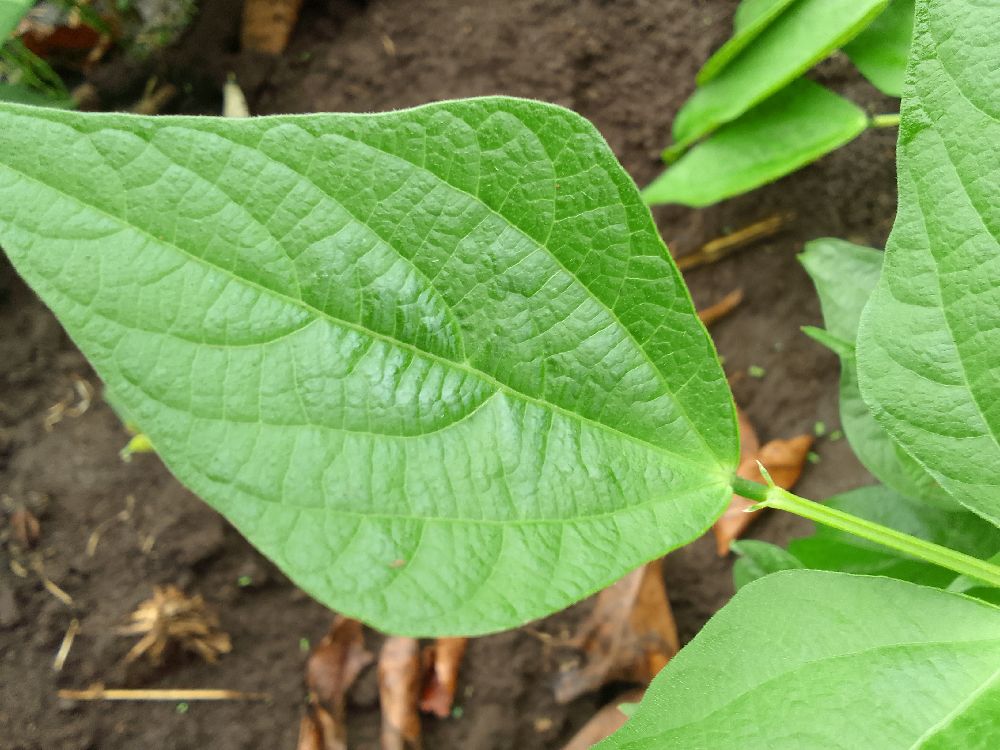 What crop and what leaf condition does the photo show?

common bean, healthy
